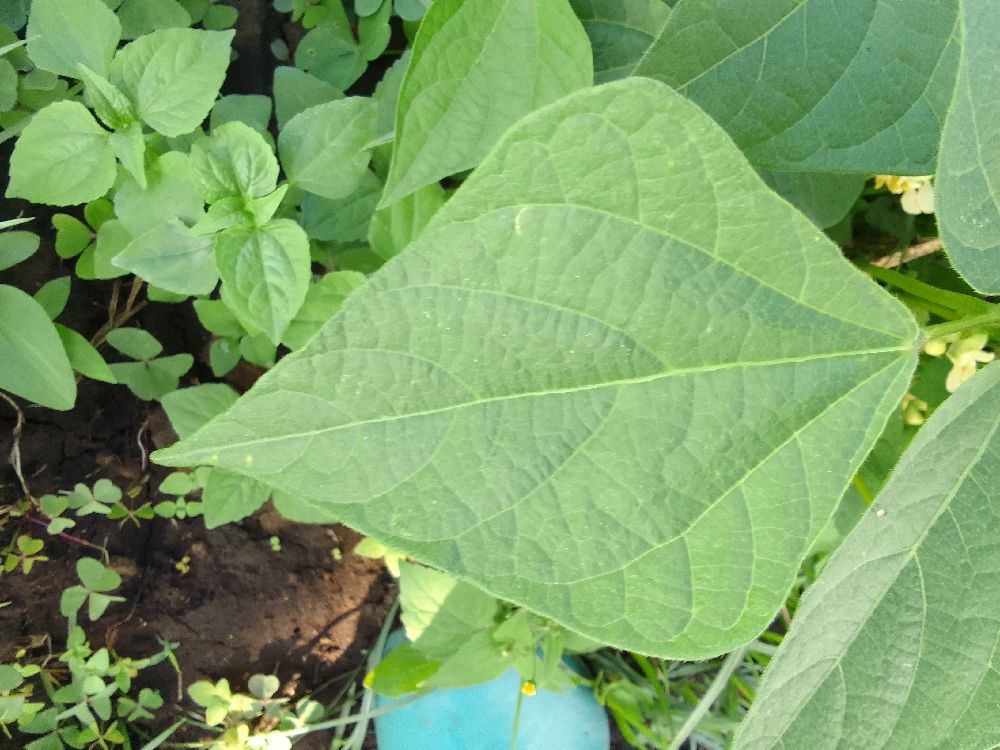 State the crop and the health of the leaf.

common bean, healthy
